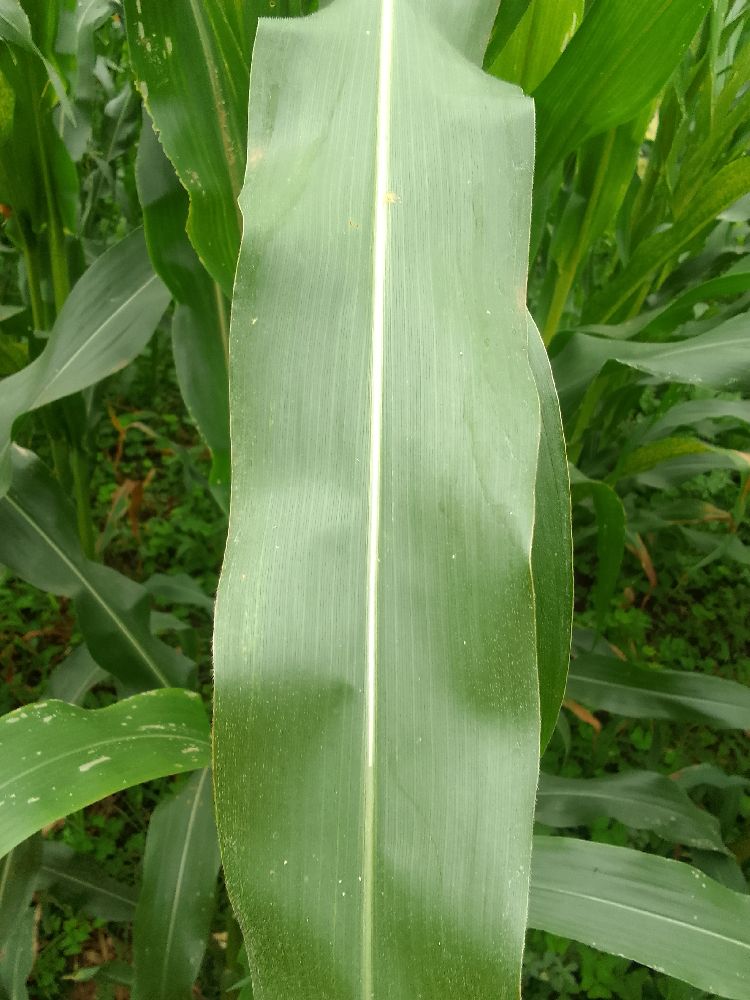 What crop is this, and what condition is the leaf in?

maize, healthy
